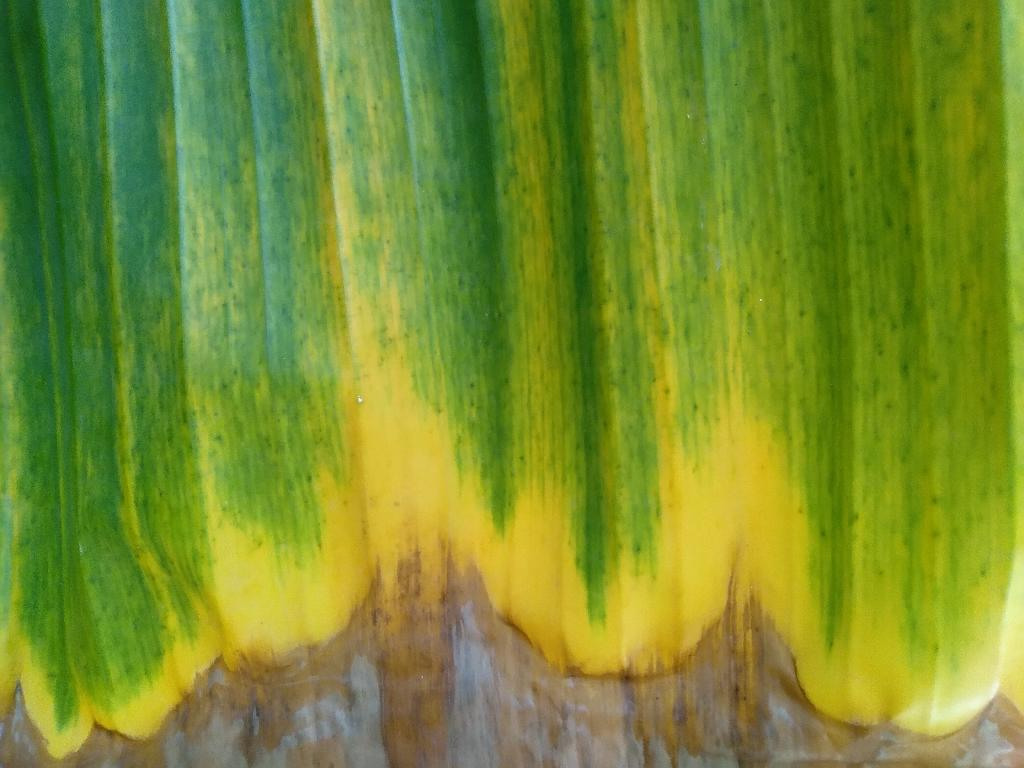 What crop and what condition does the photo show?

banana, fusarium wilt race 1
